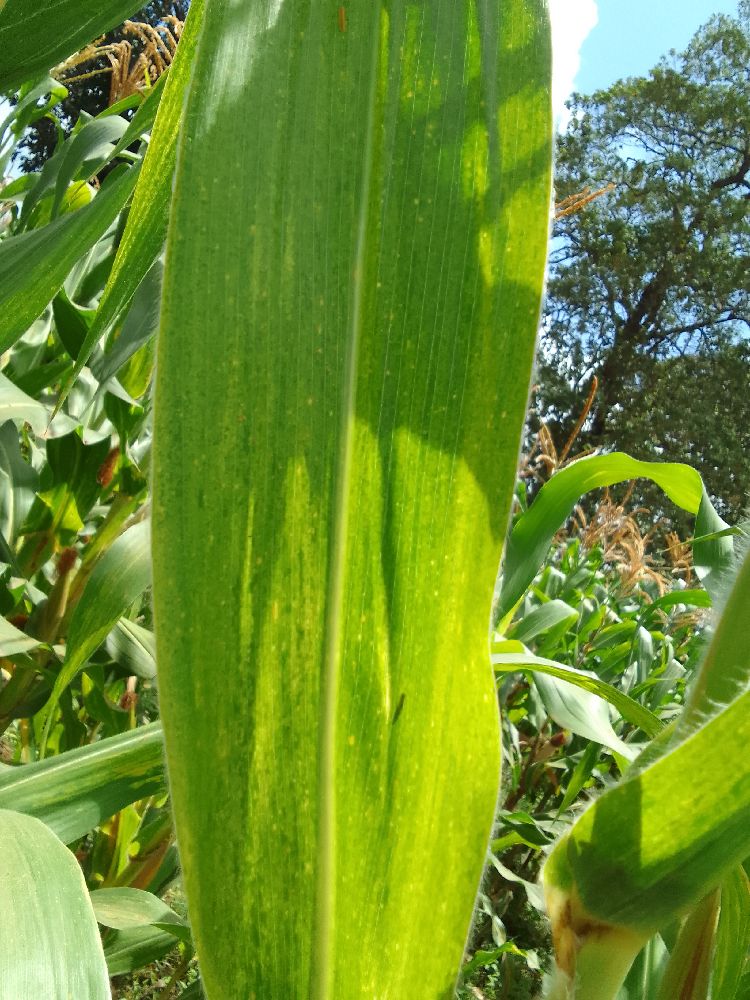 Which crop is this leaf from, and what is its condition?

maize, maize lethal necrosis
